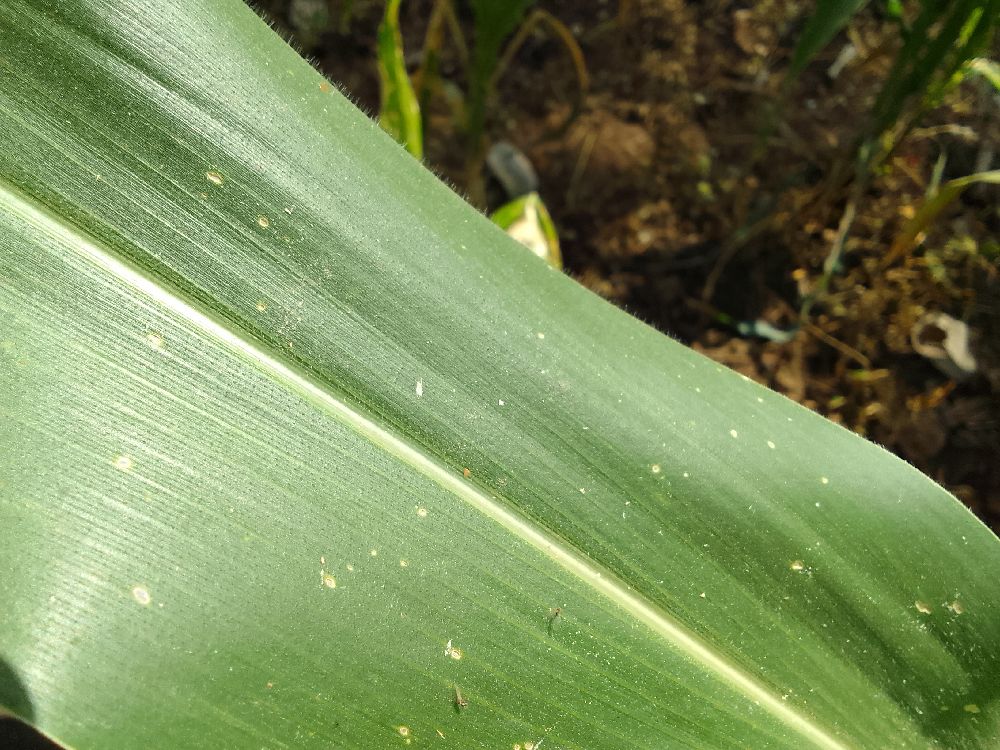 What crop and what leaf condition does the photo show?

maize, healthy
